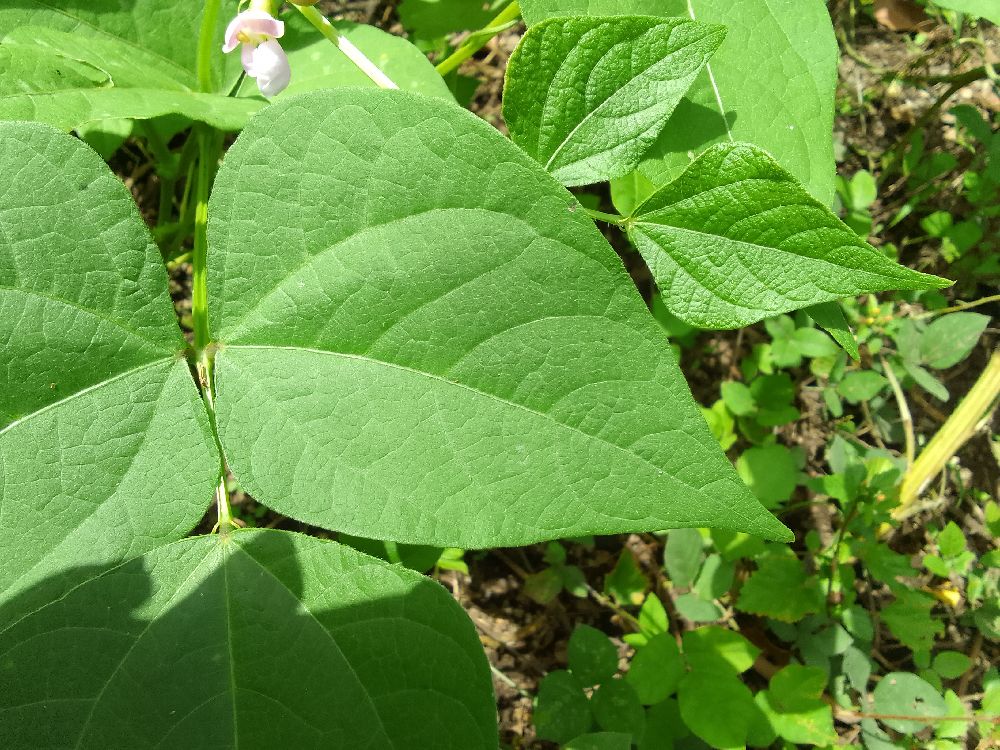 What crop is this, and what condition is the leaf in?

common bean, healthy
